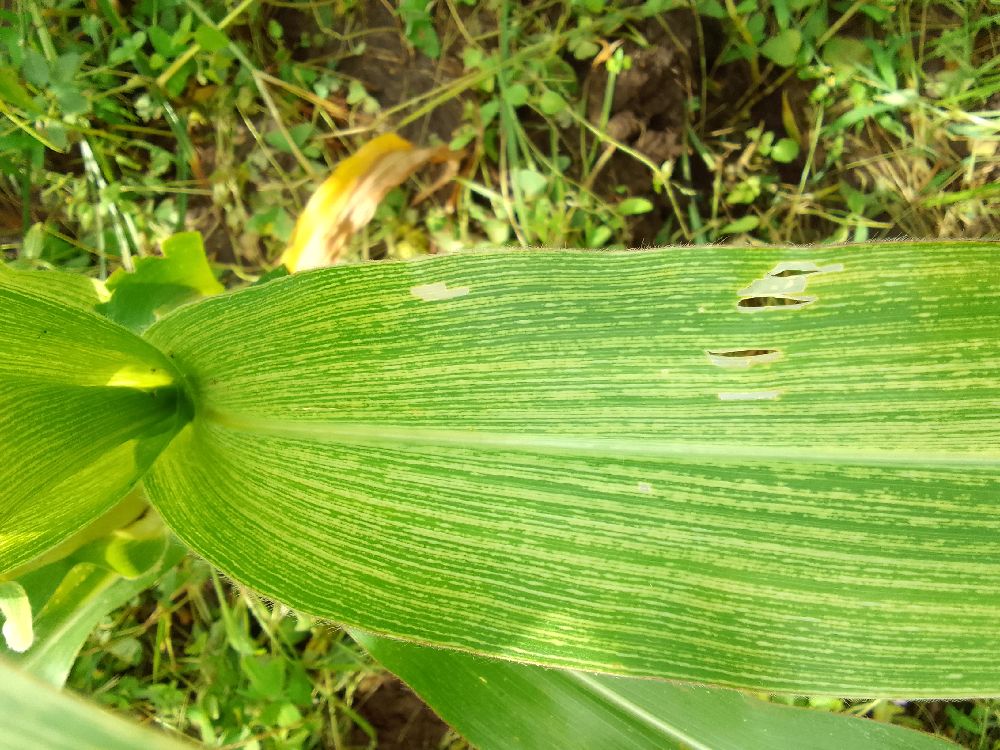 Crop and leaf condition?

maize, maize streak virus
